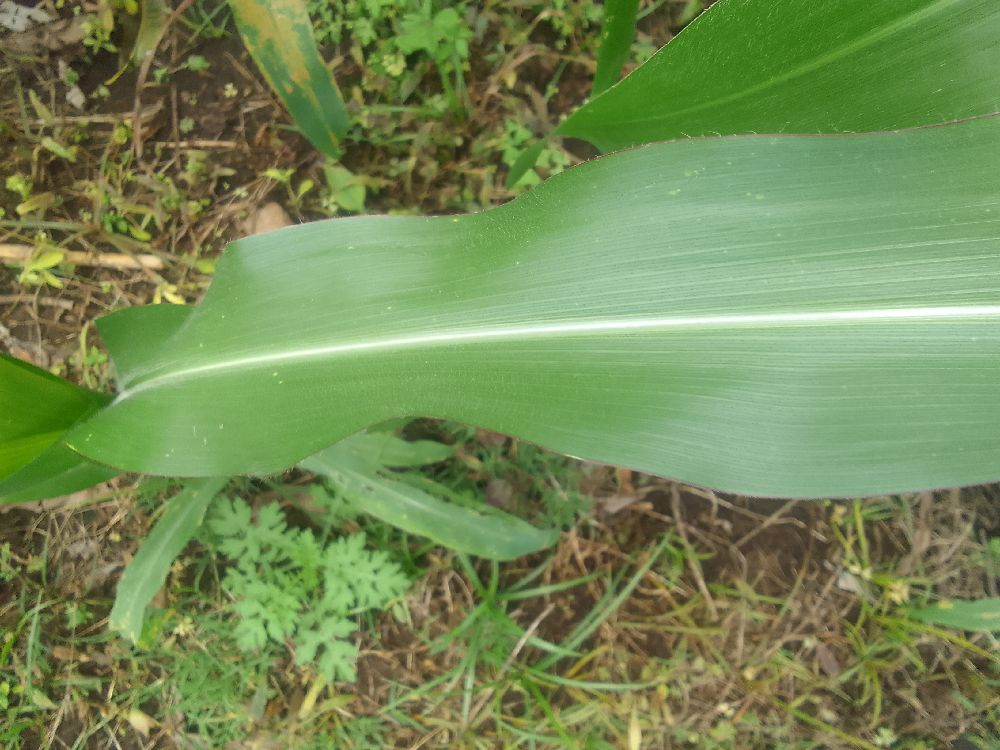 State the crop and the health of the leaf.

maize, healthy
